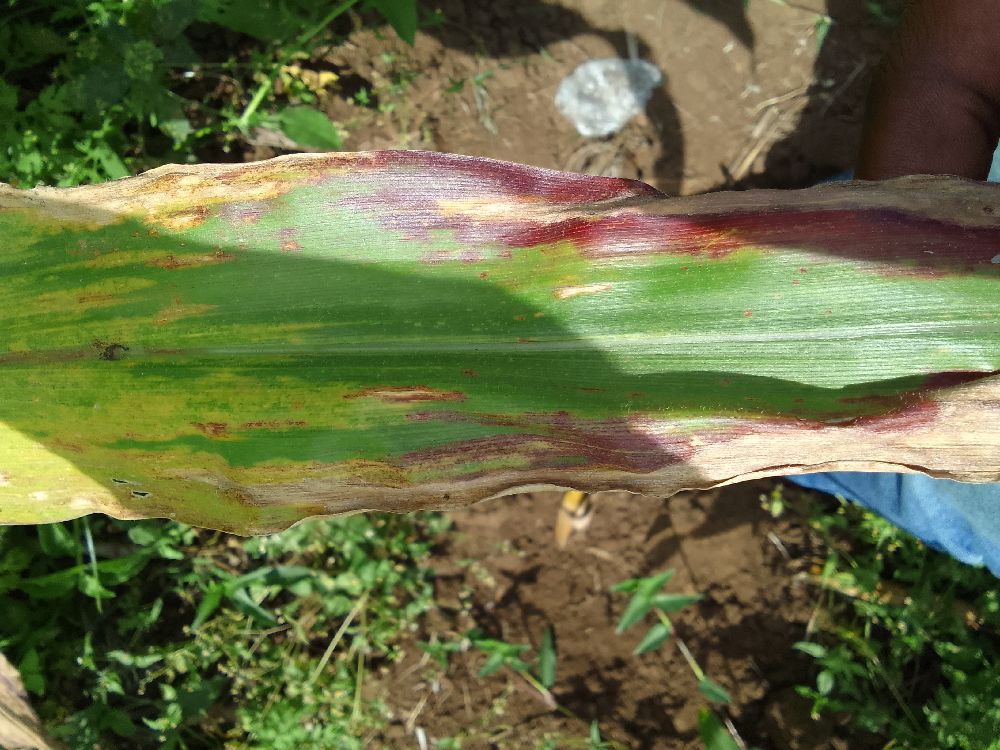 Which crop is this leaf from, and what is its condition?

maize, maize lethal necrosis
